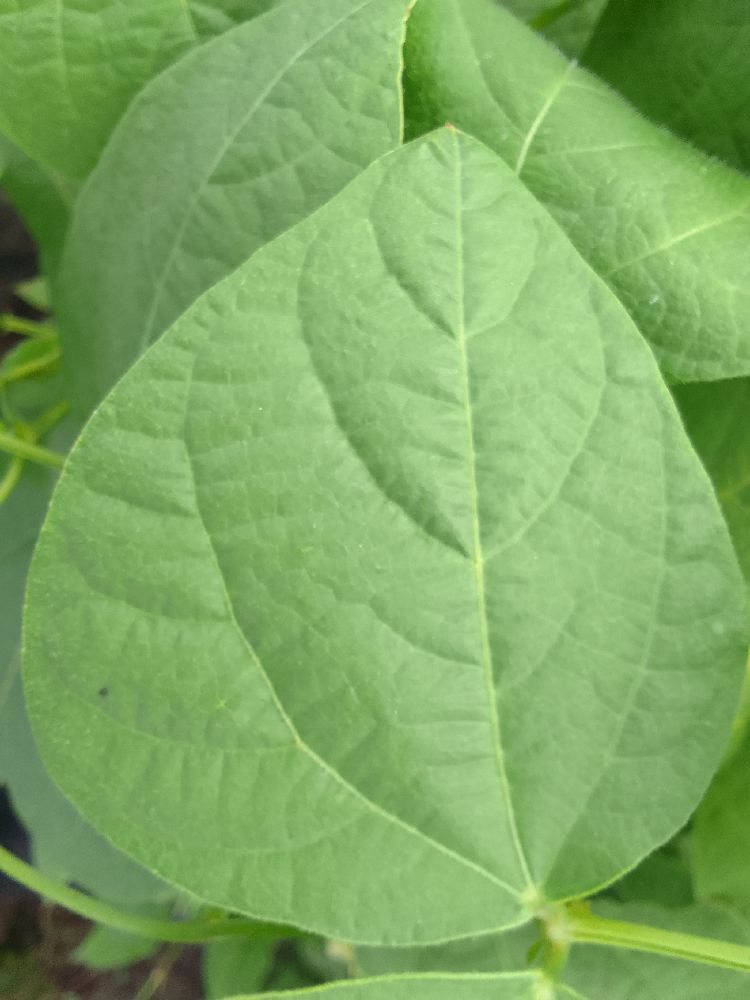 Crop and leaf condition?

common bean, healthy
